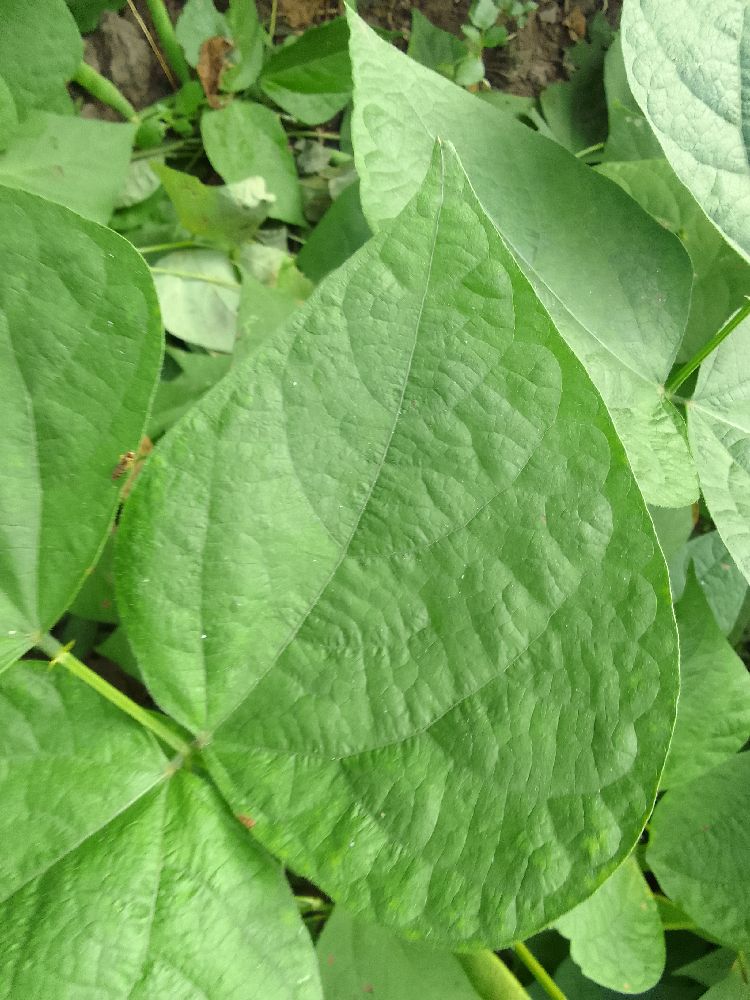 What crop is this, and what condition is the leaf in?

common bean, healthy
